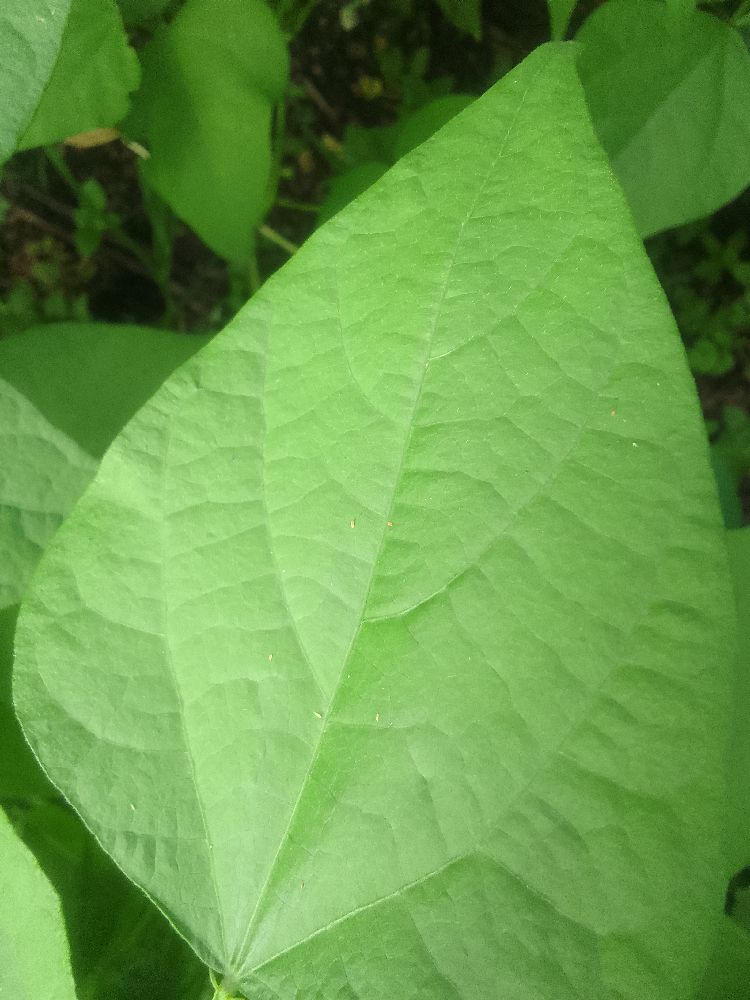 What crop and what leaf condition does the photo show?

common bean, healthy
